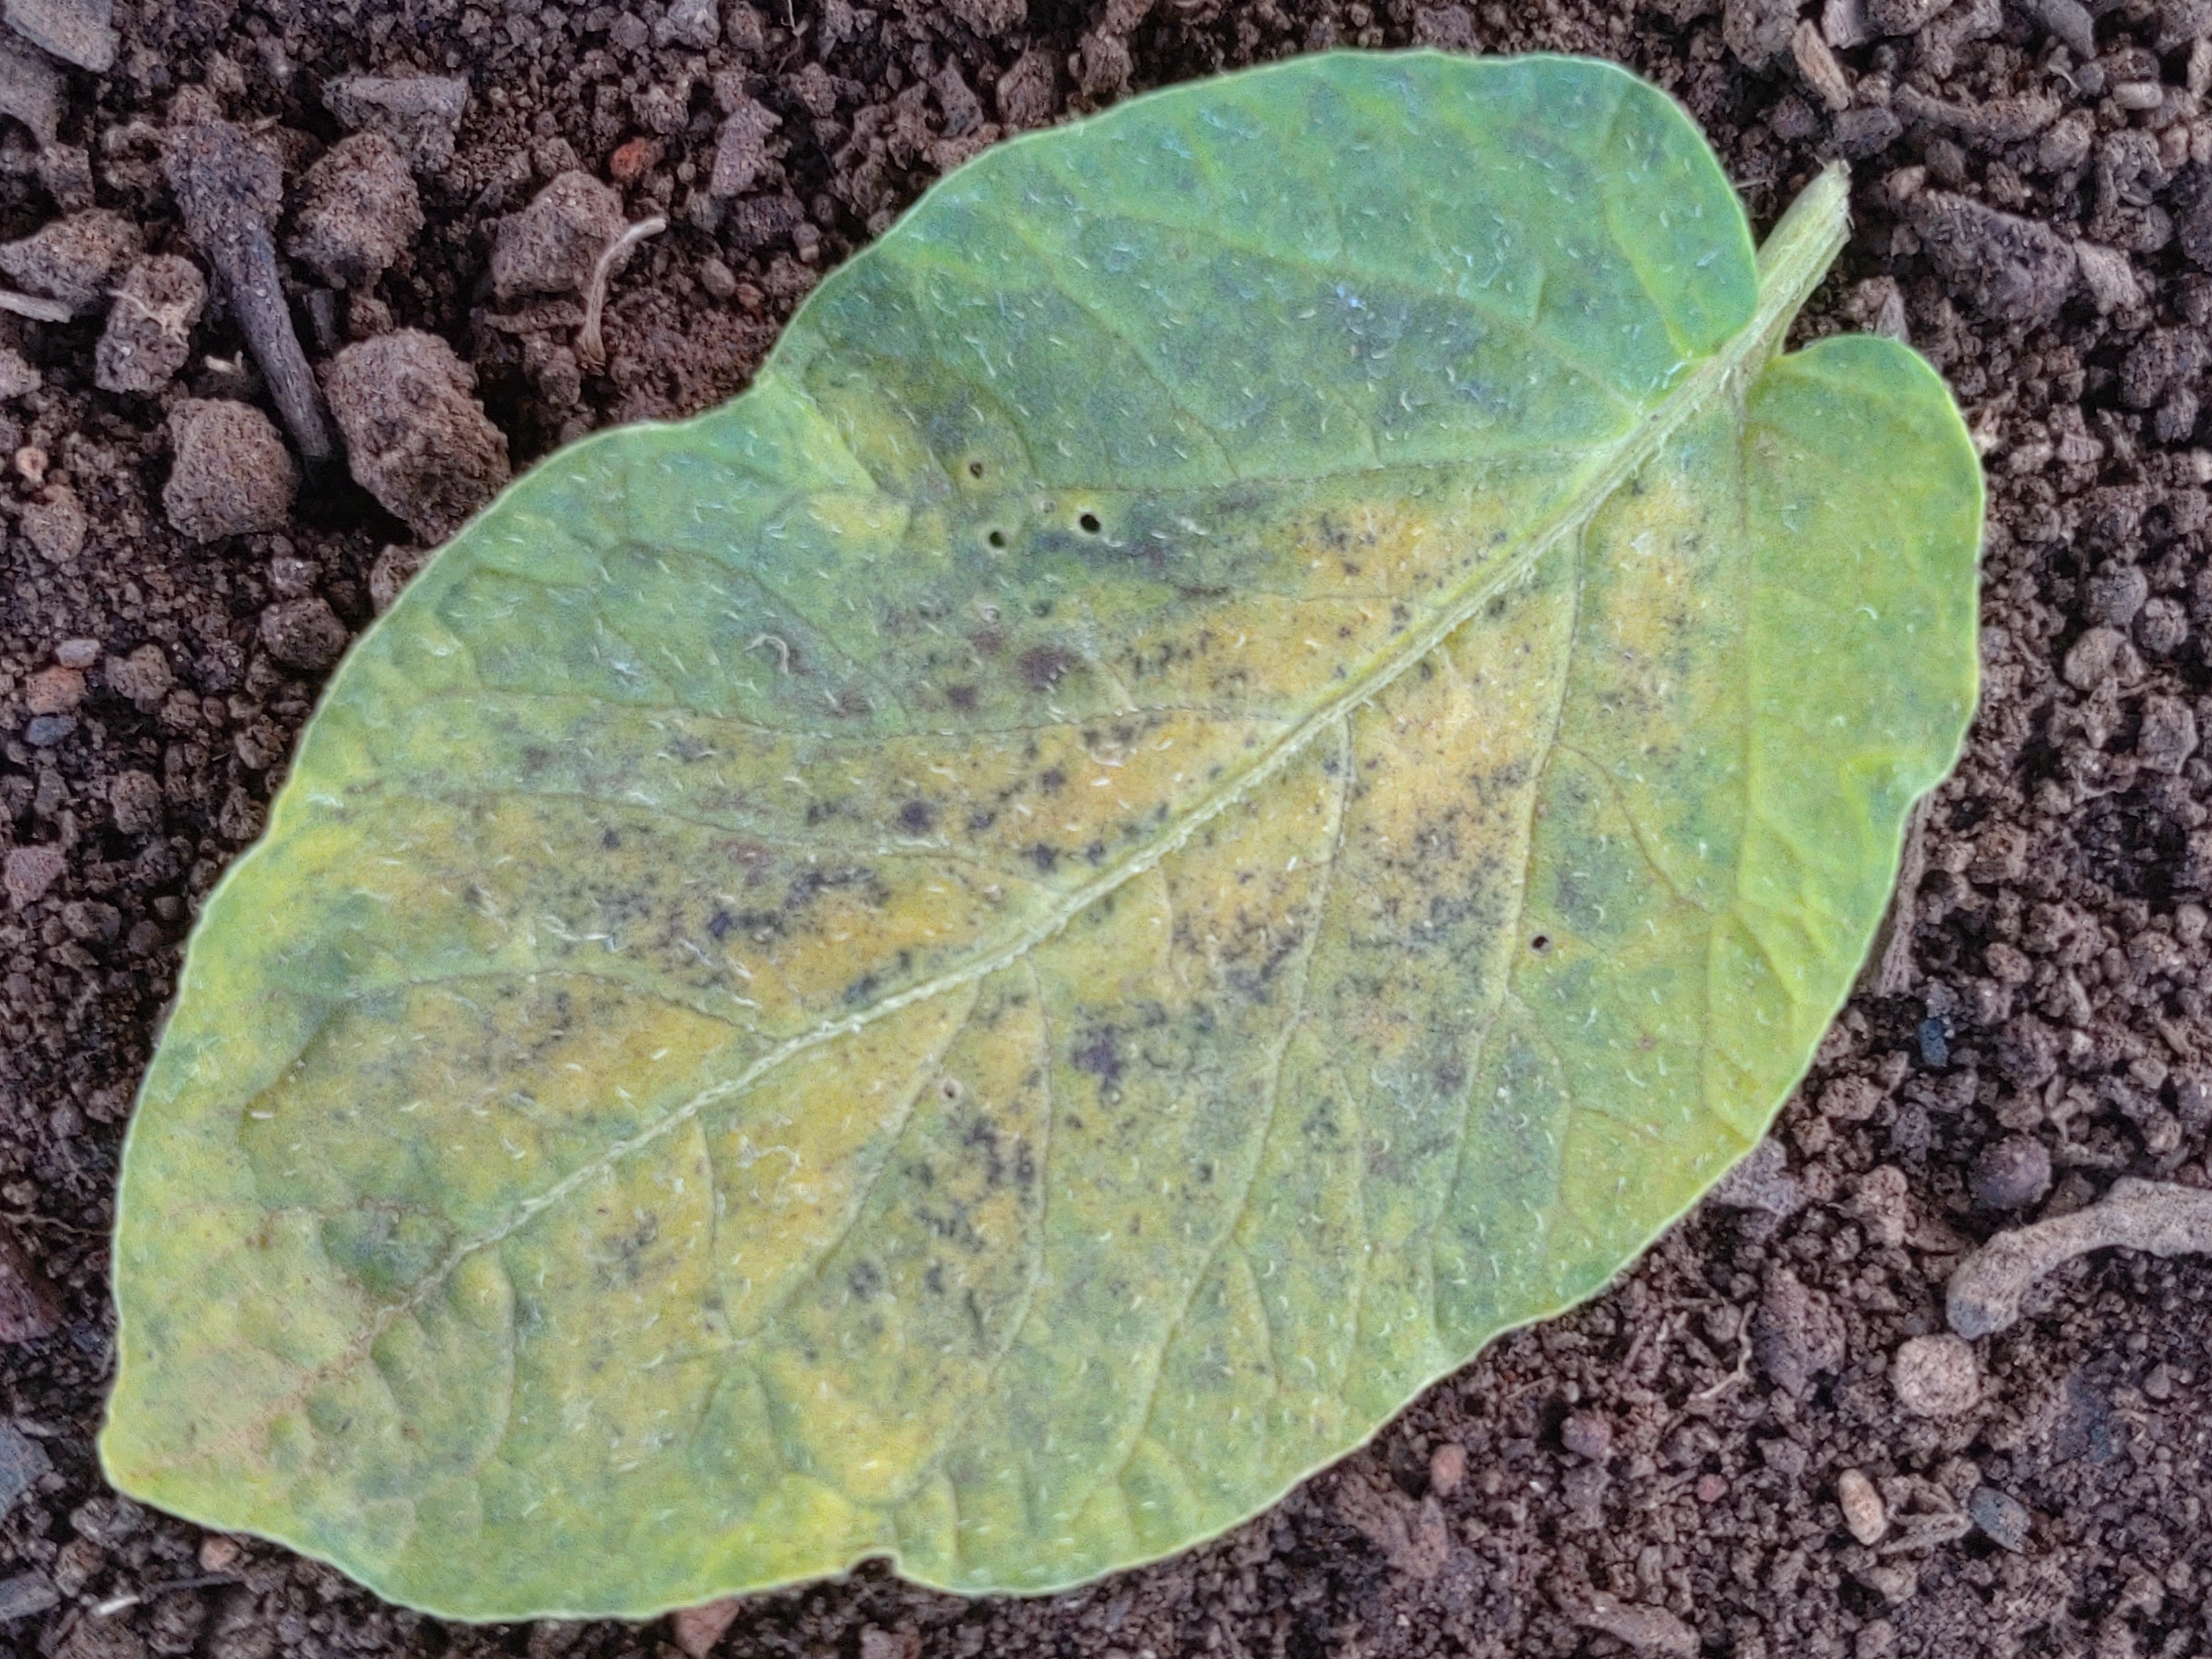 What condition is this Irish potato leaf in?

late blight
